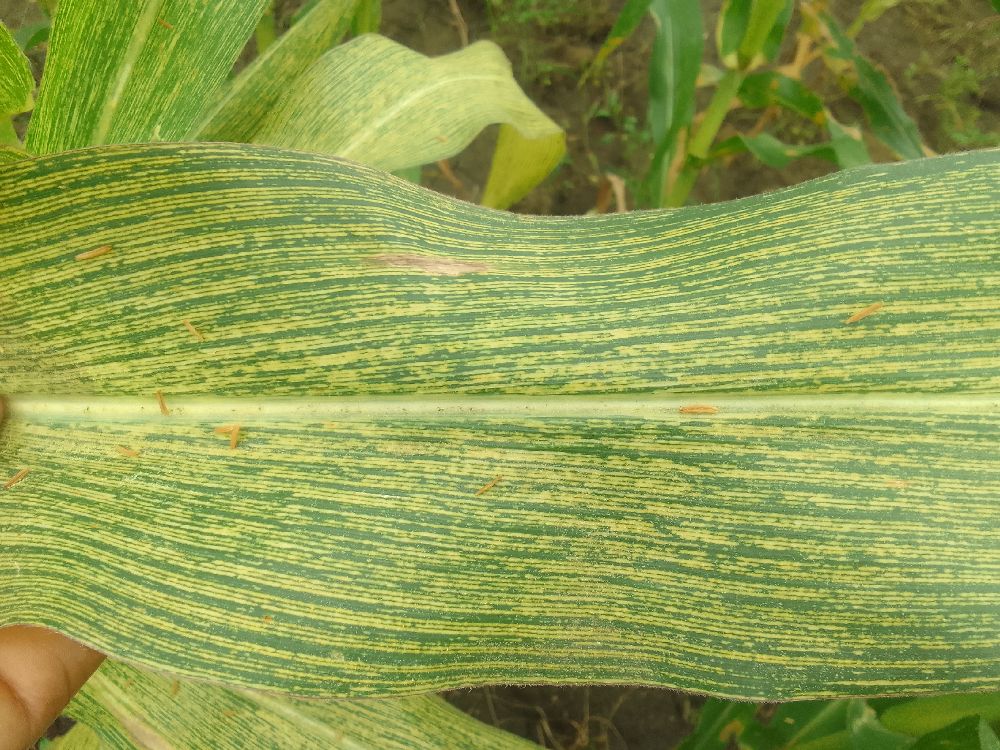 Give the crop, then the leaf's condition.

maize, maize streak virus
